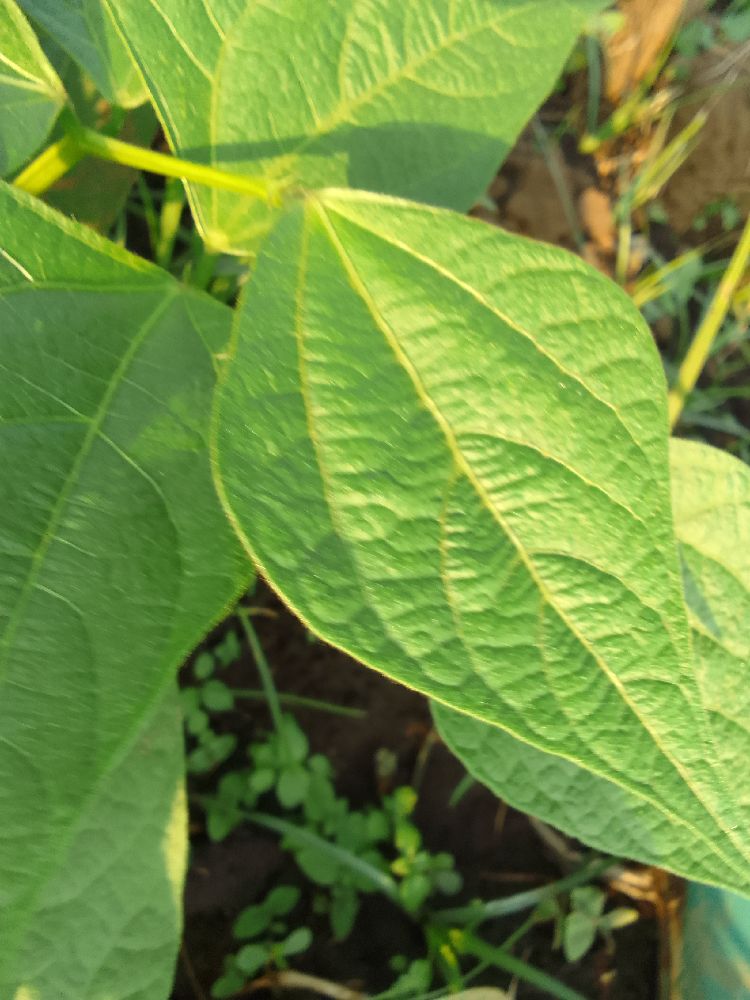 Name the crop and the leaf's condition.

common bean, healthy
